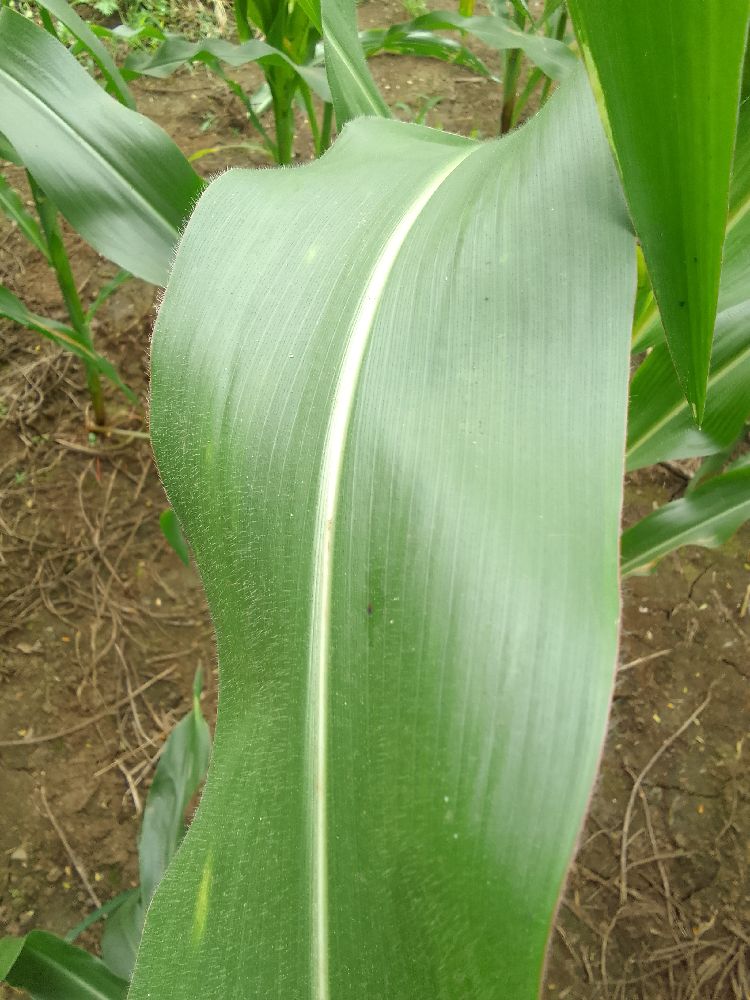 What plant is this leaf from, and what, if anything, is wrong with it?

maize, healthy
